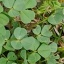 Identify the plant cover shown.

unstructured weed
